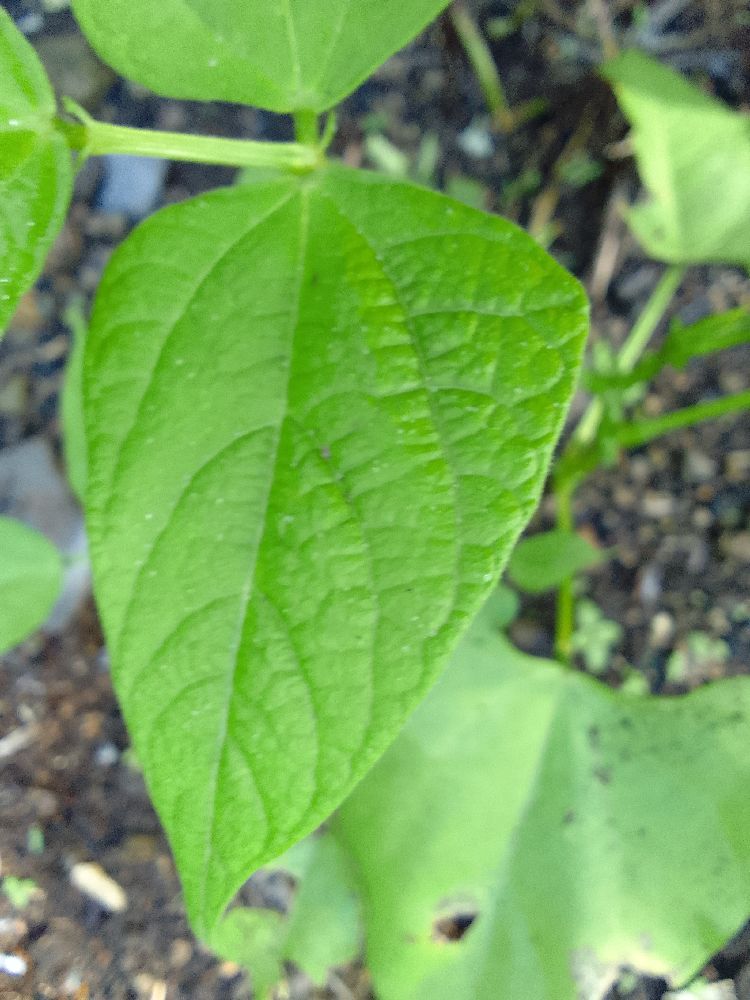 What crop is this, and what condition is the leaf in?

common bean, healthy
